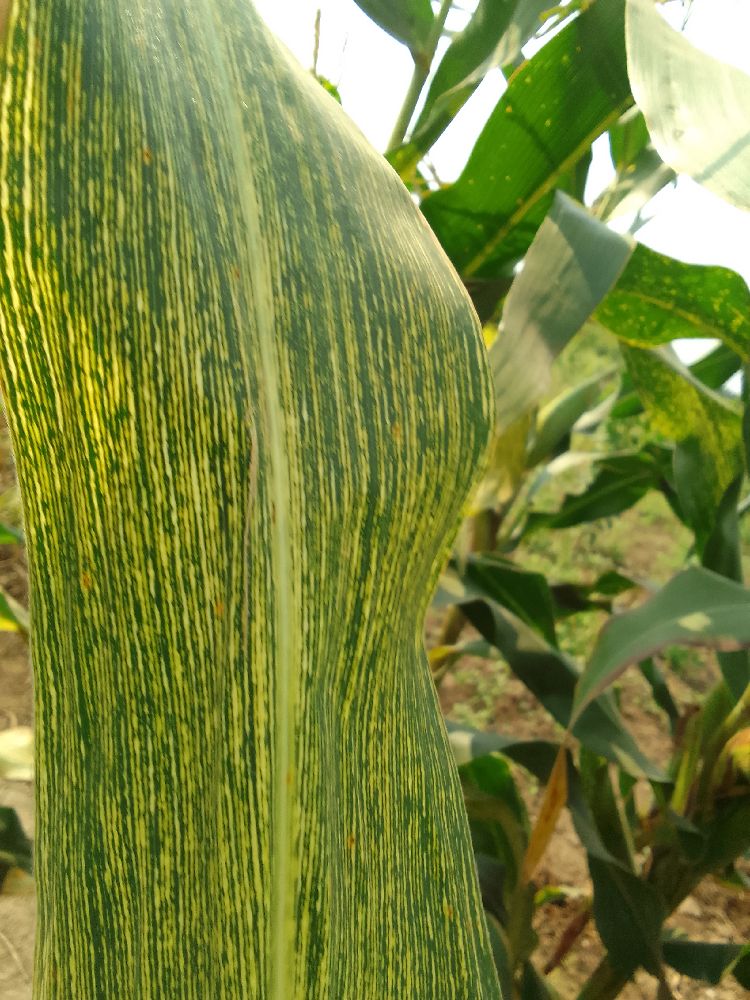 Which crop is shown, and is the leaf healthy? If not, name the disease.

maize, maize streak virus
